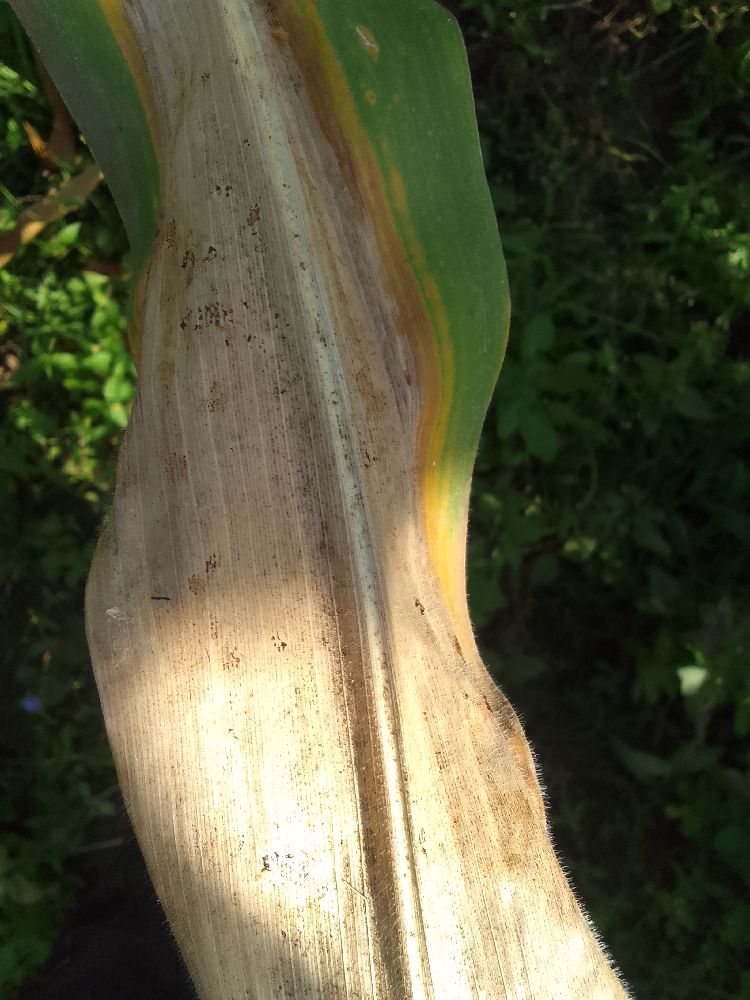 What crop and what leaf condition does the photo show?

maize, maize lethal necrosis
